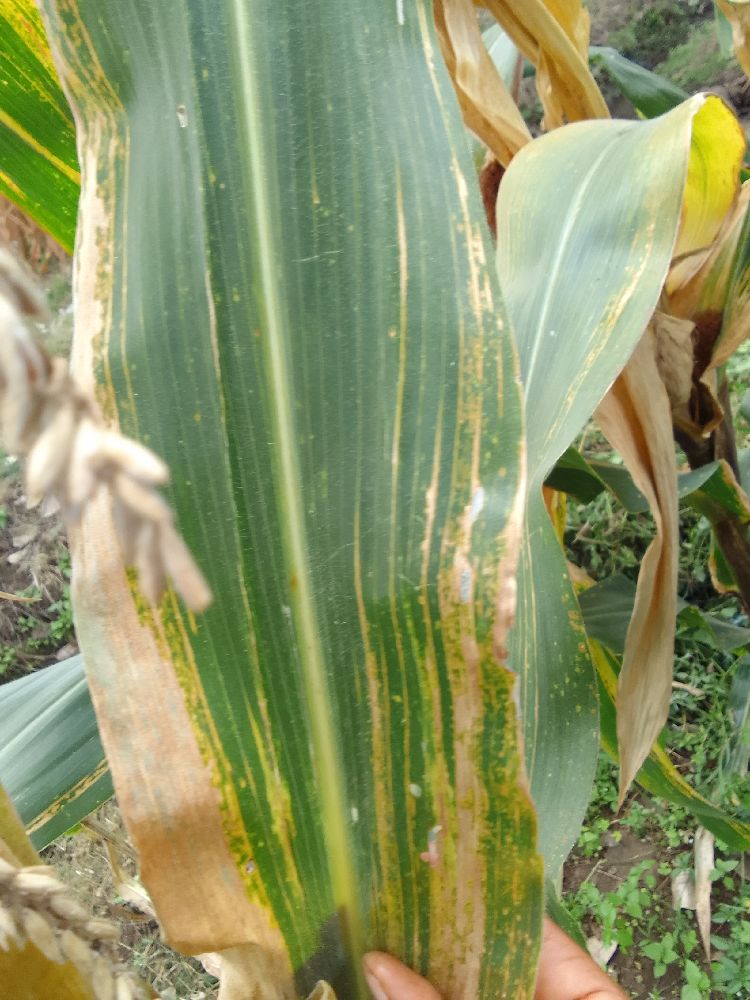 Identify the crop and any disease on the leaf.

maize, maize lethal necrosis
